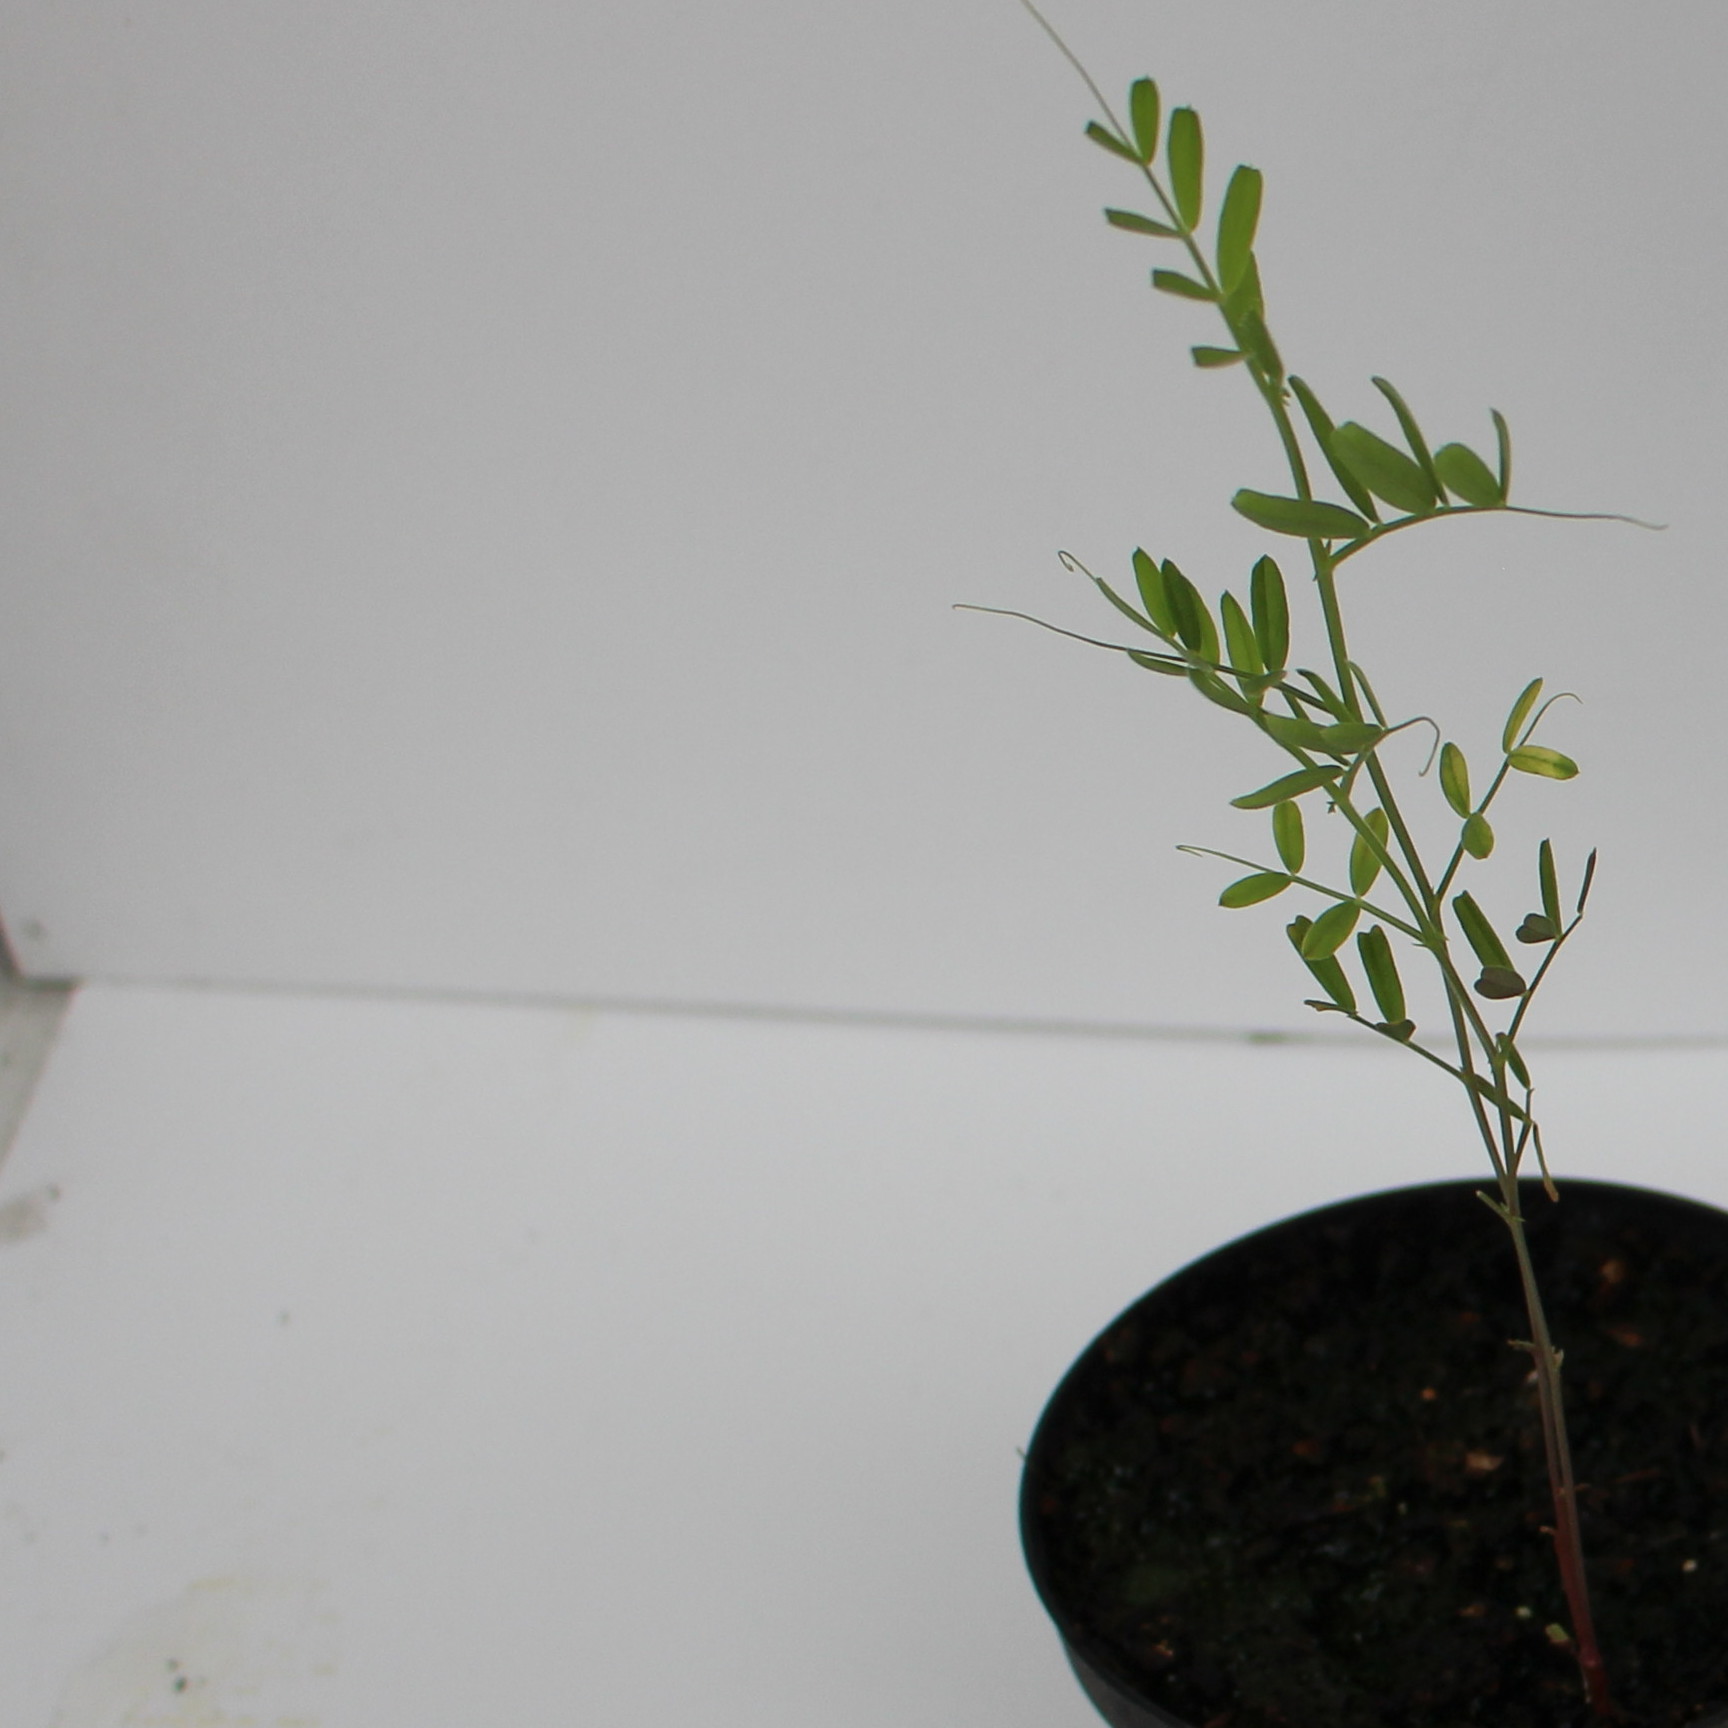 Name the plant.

Vicia sativa
